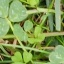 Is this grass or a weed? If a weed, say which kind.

unstructured weed
